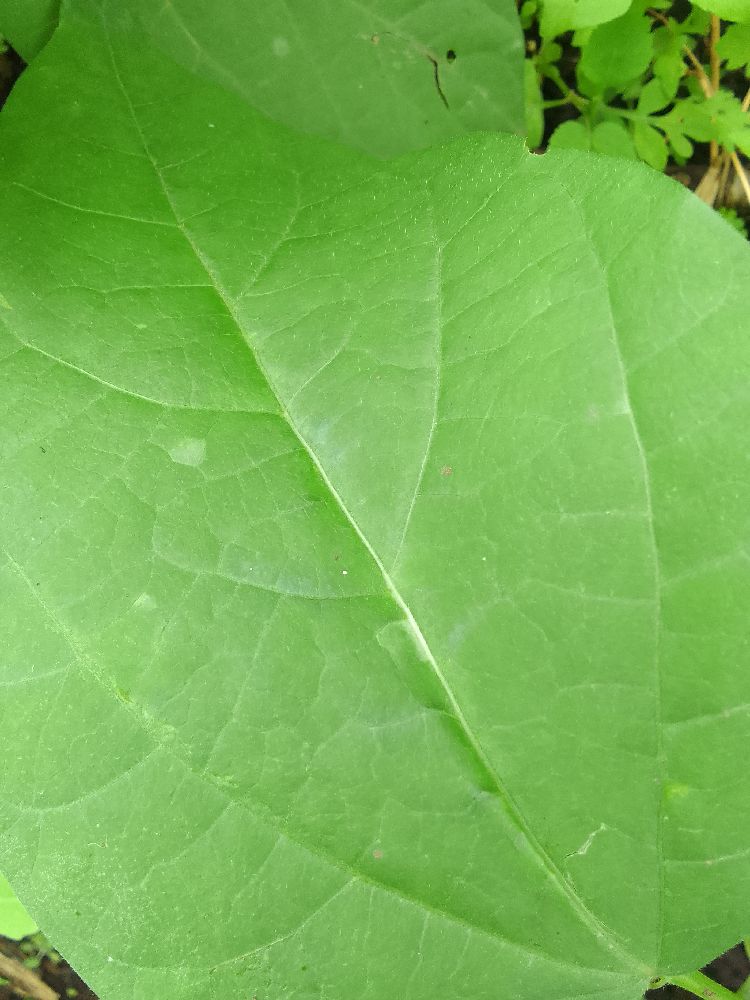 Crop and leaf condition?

common bean, healthy
